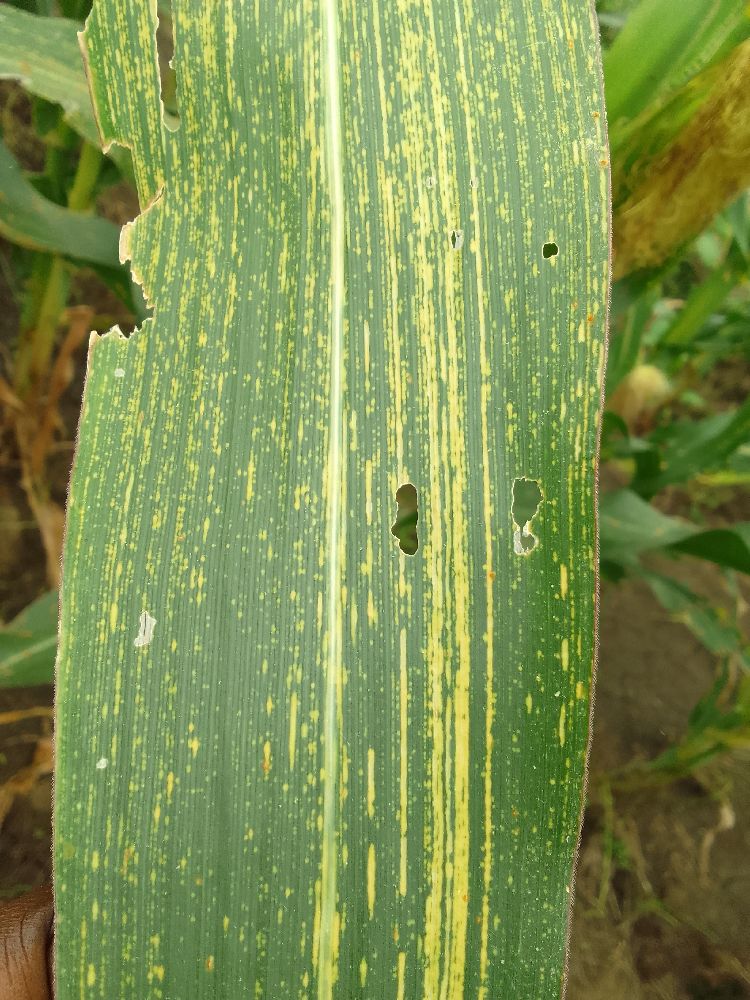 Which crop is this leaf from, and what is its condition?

maize, maize streak virus
